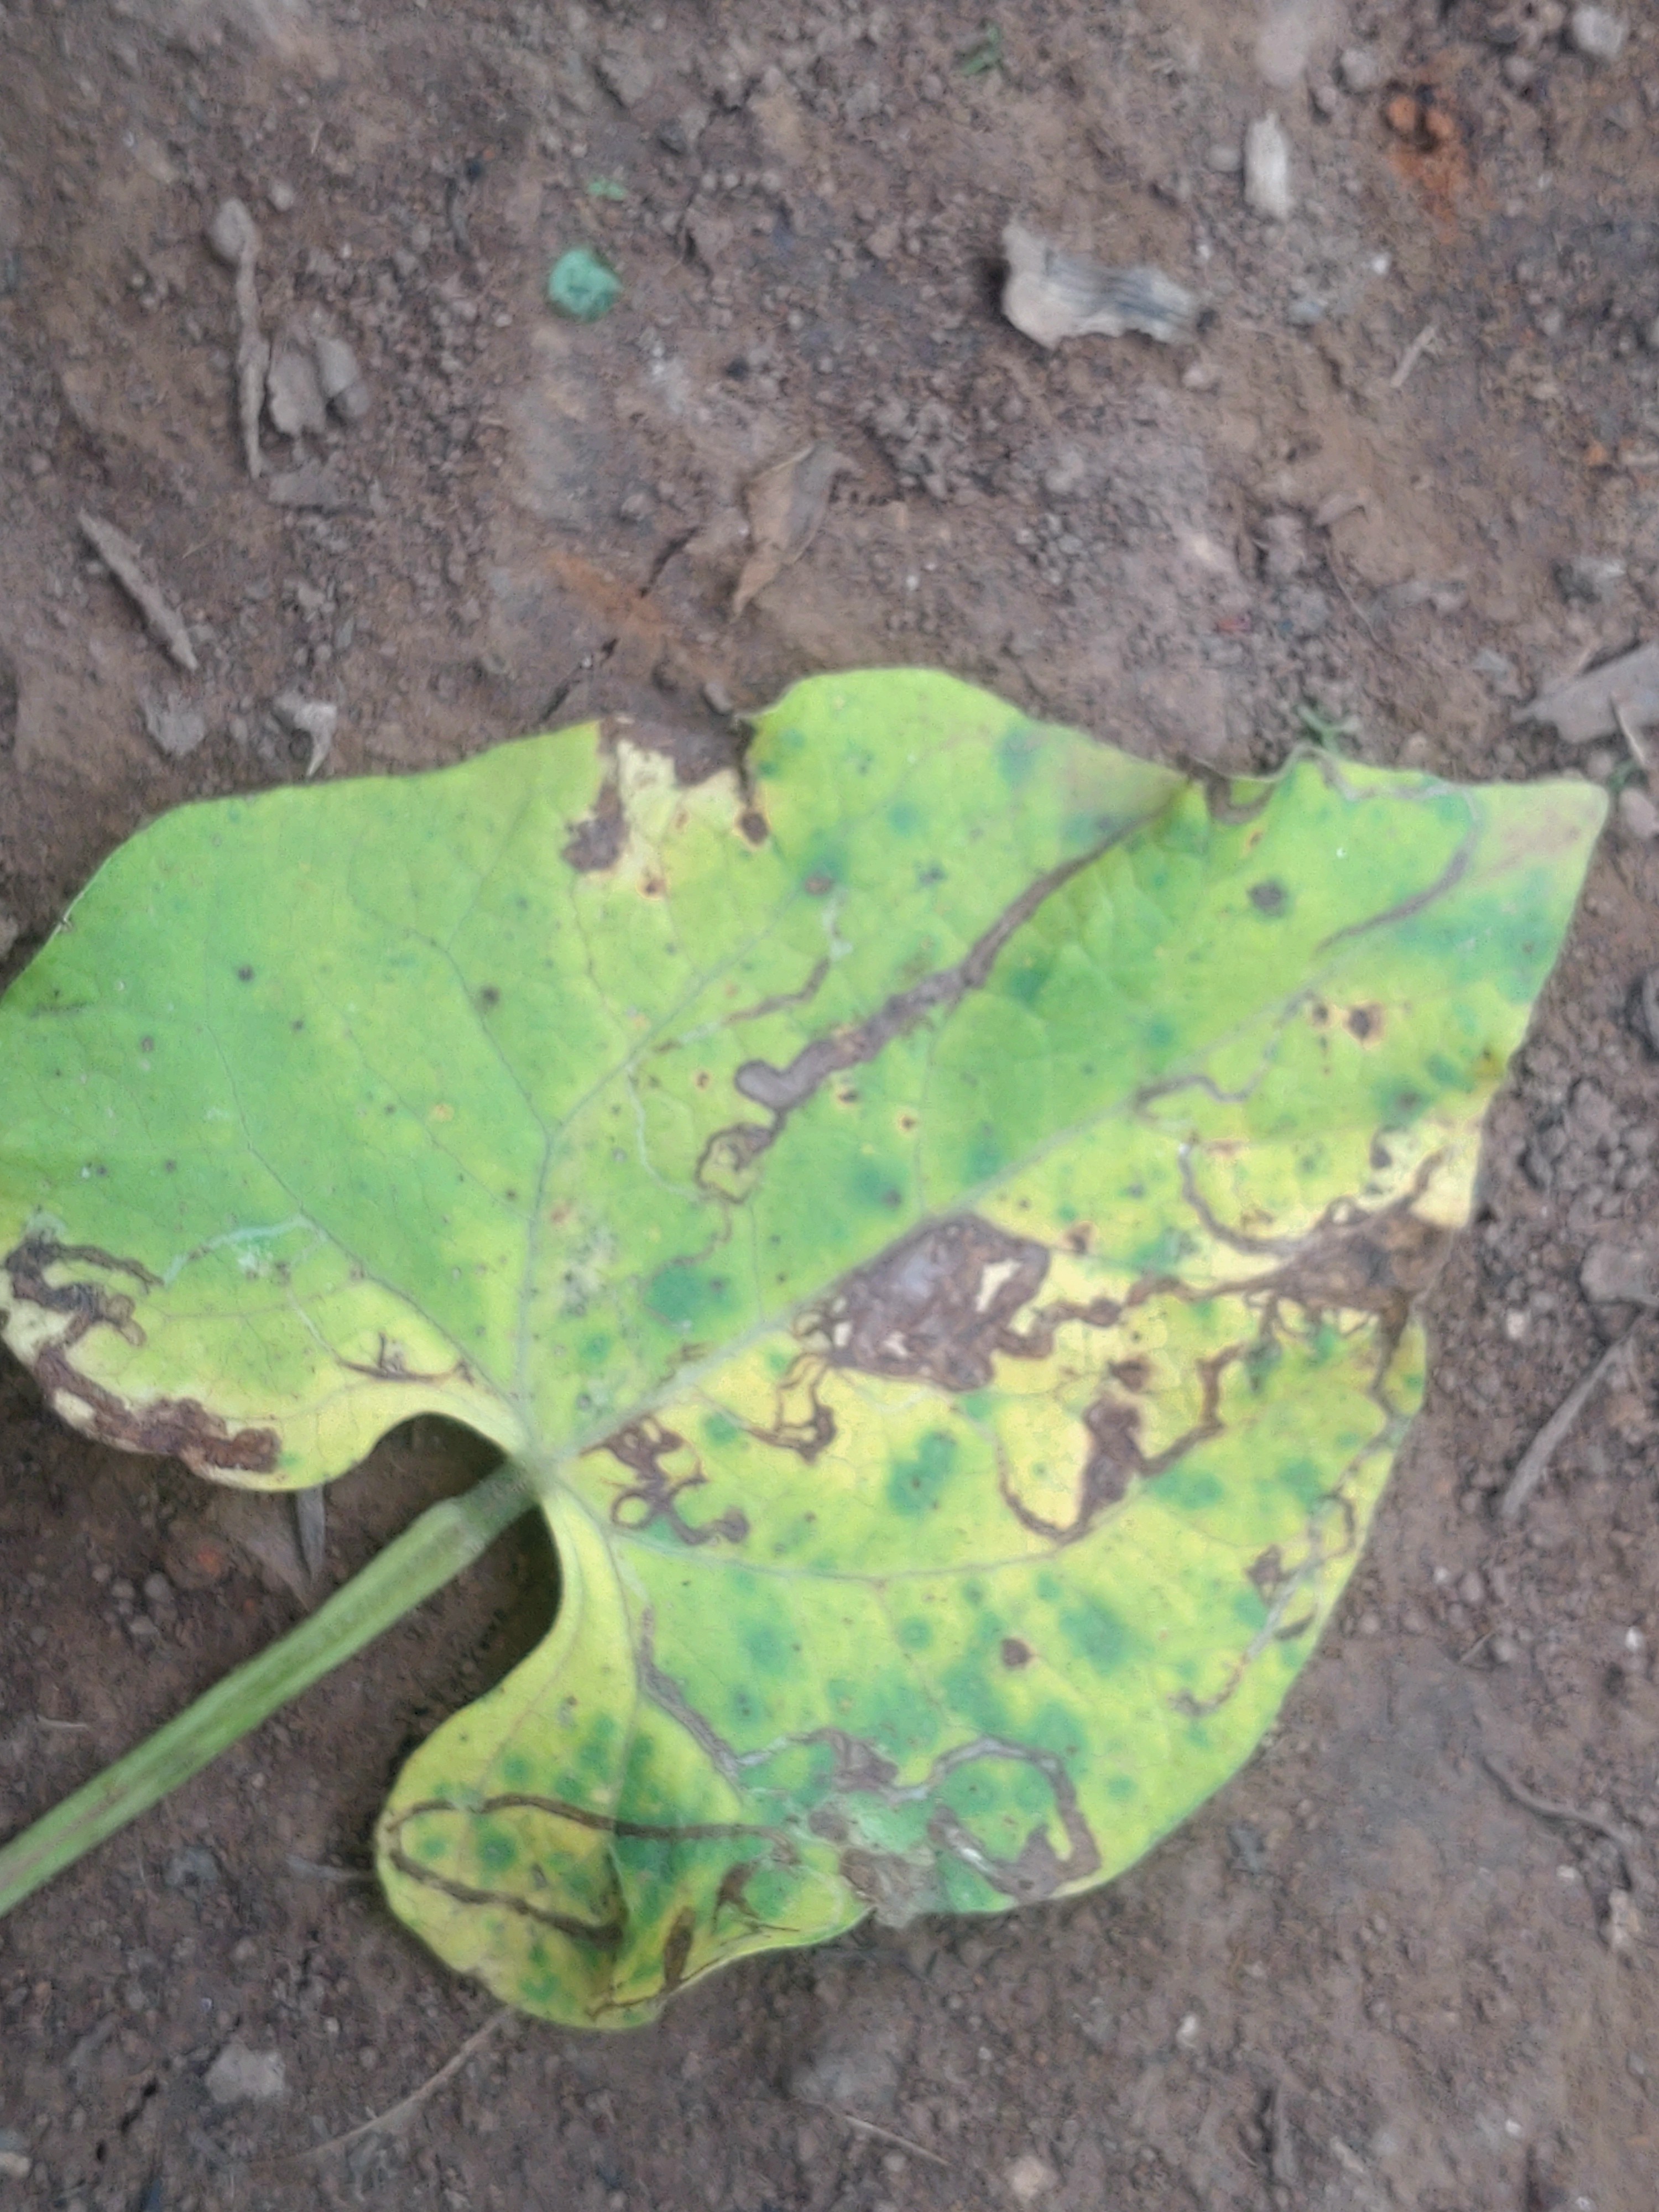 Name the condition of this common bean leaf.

anthracnose
